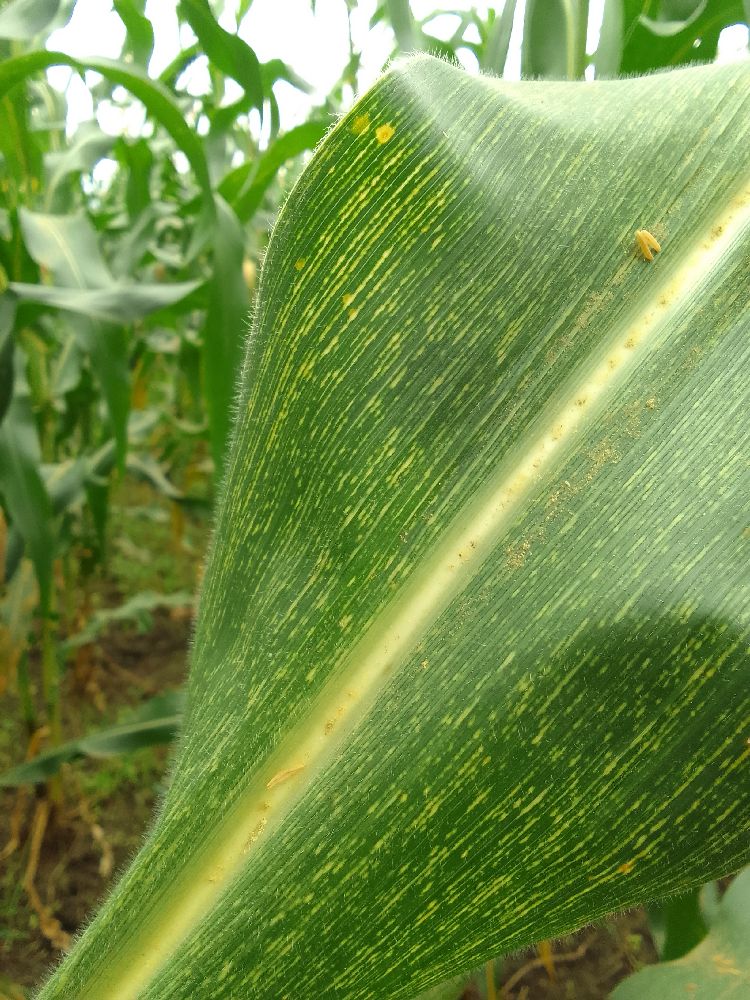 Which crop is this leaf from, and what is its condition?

maize, maize streak virus
